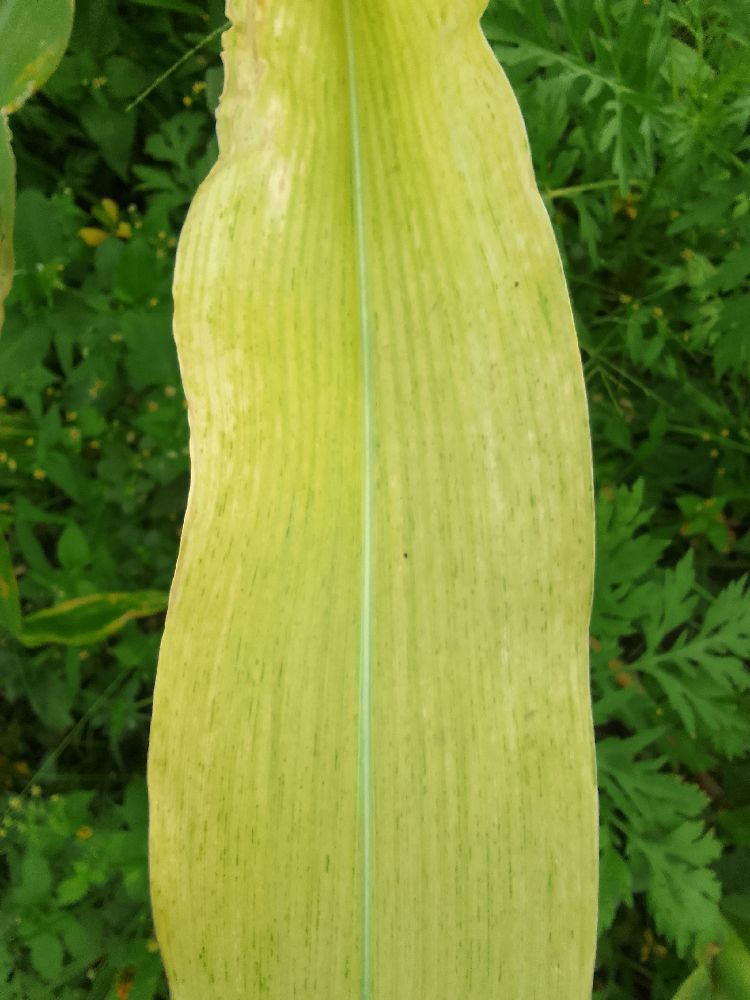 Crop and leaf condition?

maize, maize lethal necrosis
